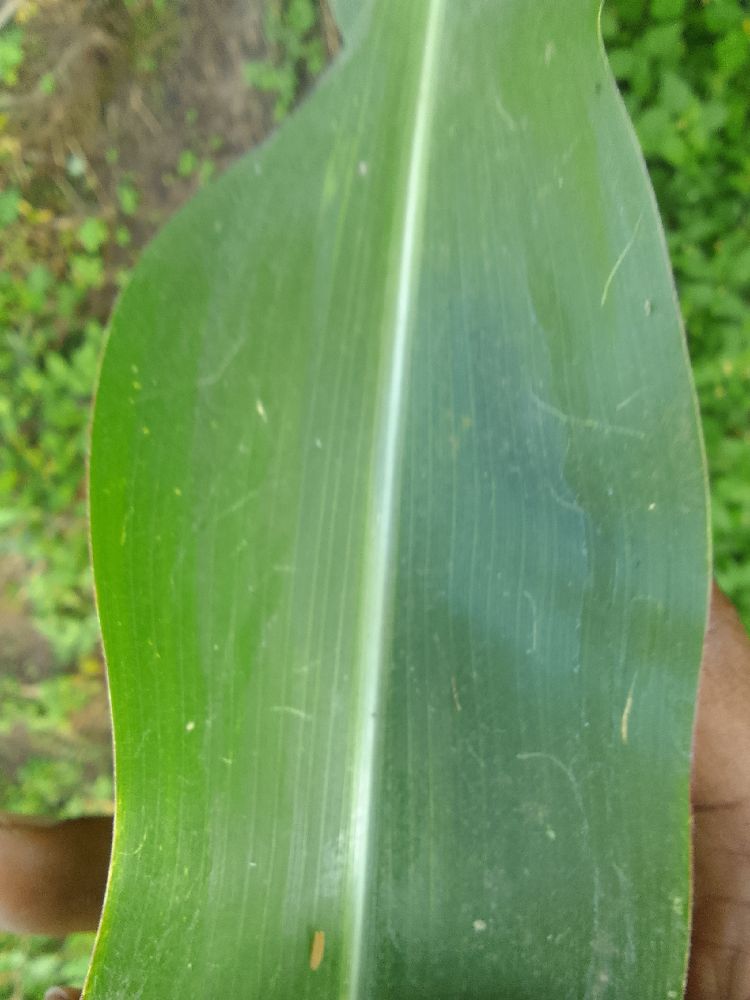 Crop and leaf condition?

maize, healthy
